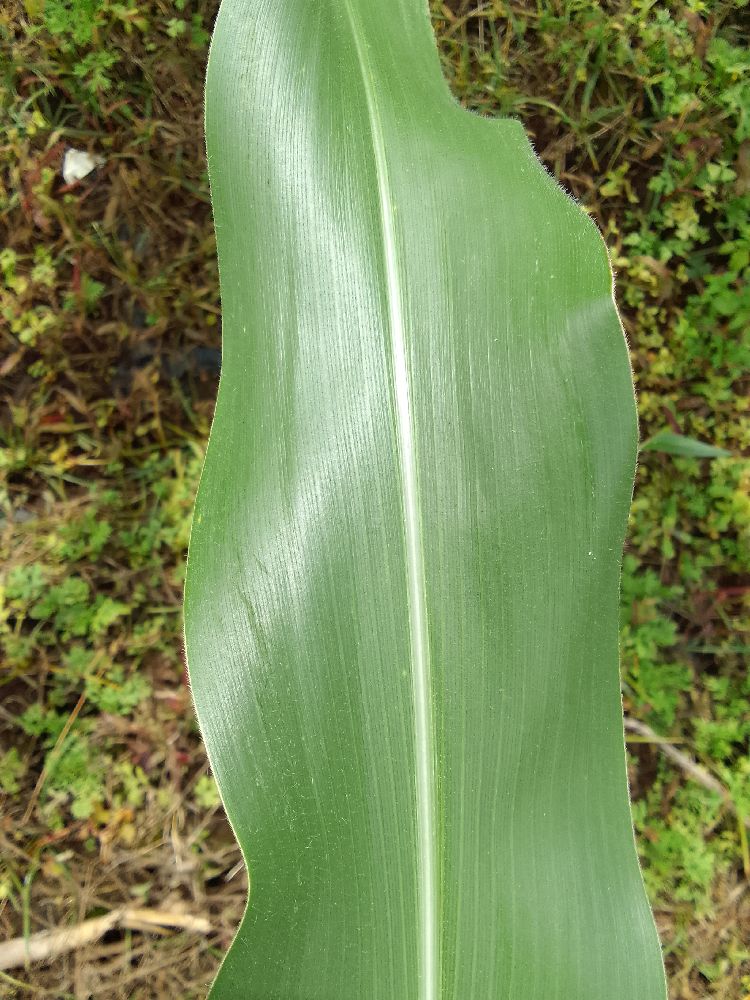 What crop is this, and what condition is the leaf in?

maize, healthy
